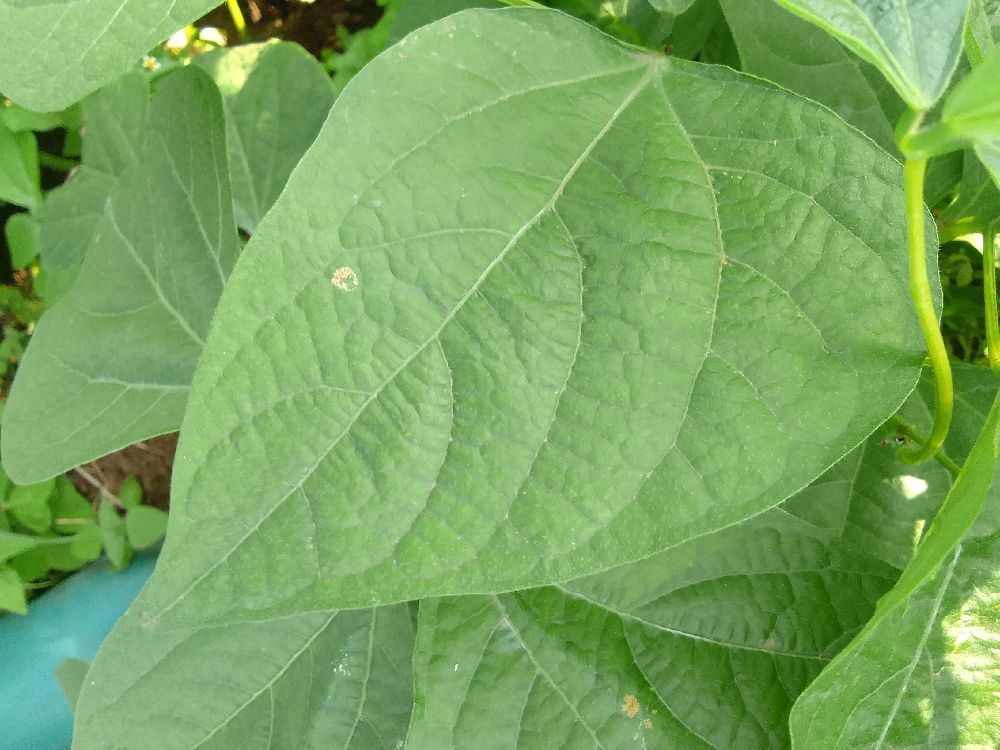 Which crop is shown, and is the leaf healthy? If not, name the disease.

common bean, healthy
